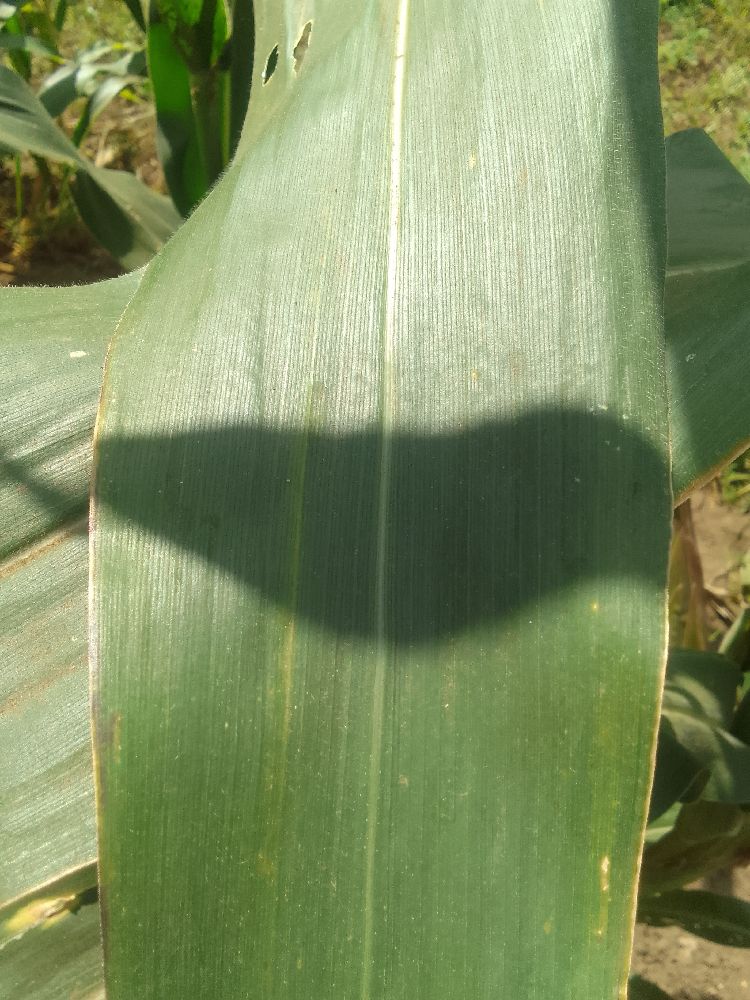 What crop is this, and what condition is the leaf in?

maize, healthy
